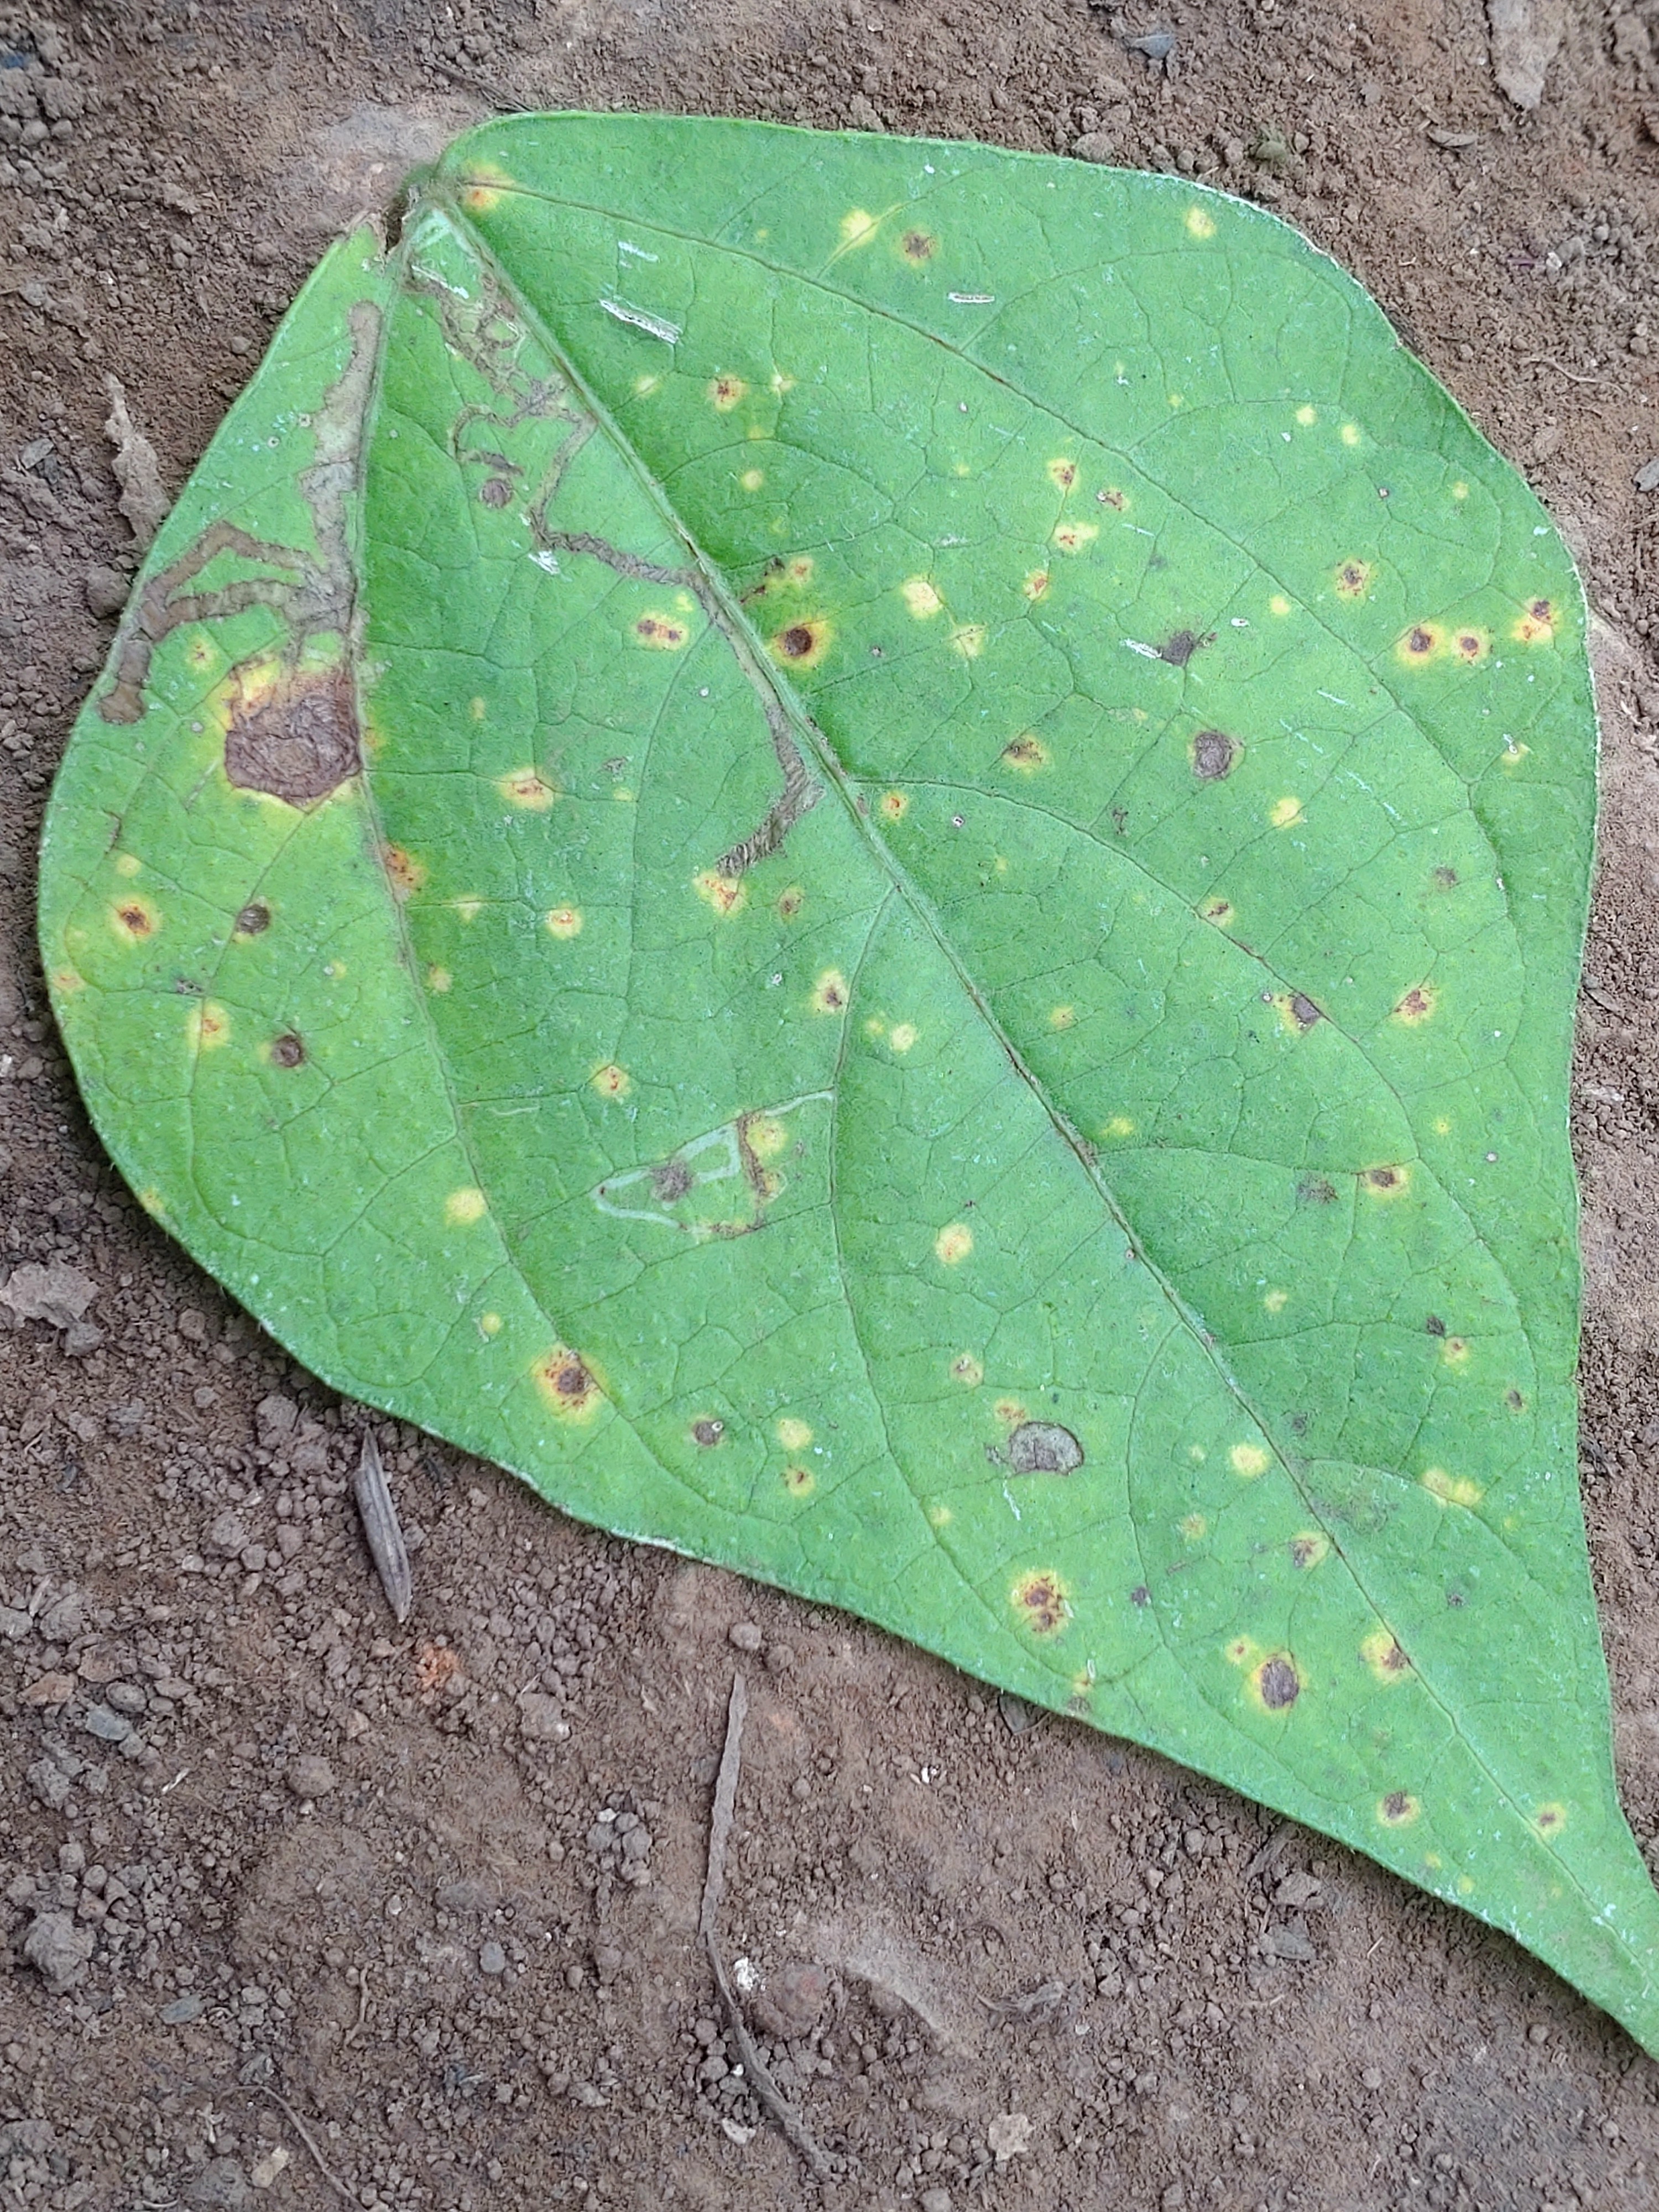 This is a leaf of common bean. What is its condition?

rust
